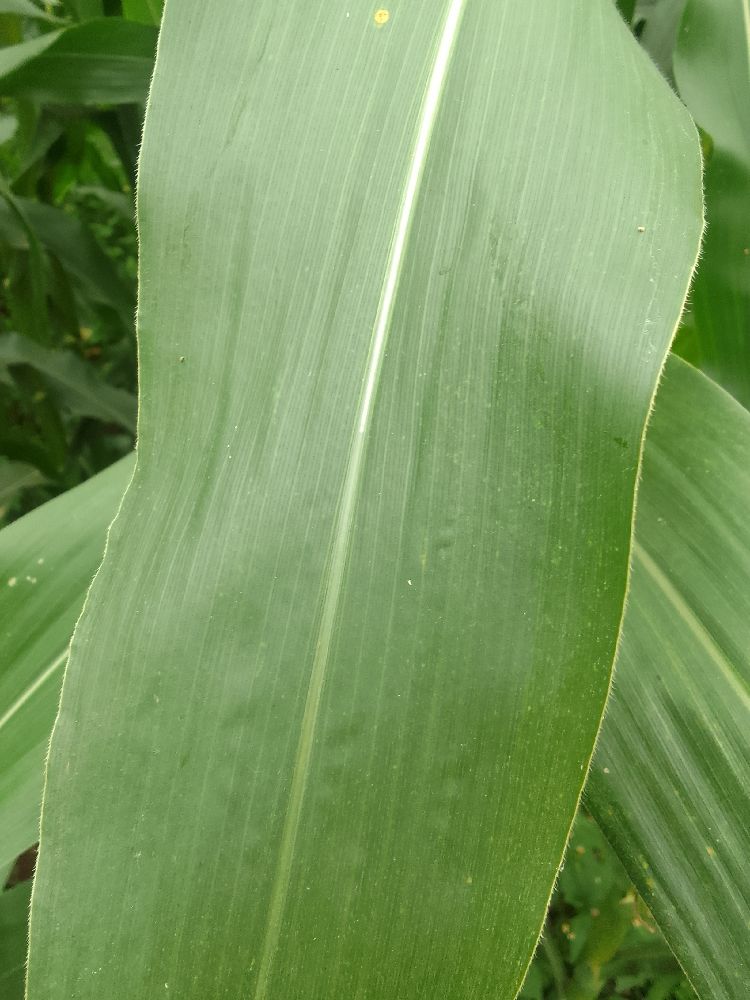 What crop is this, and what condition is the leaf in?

maize, healthy
